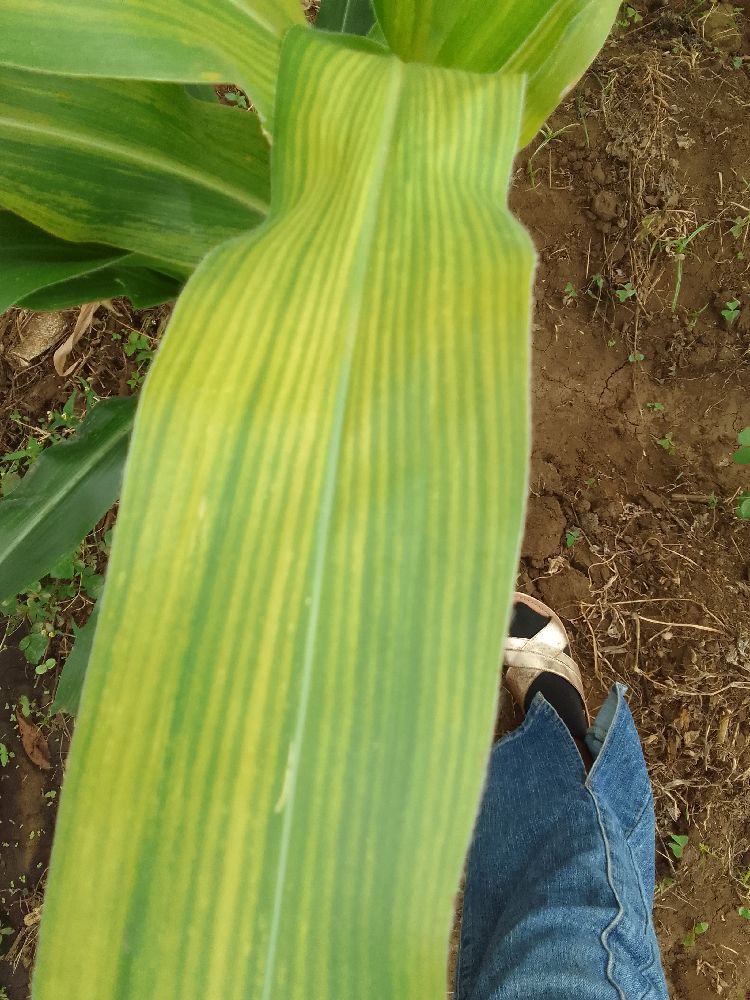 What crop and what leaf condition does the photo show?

maize, maize lethal necrosis
